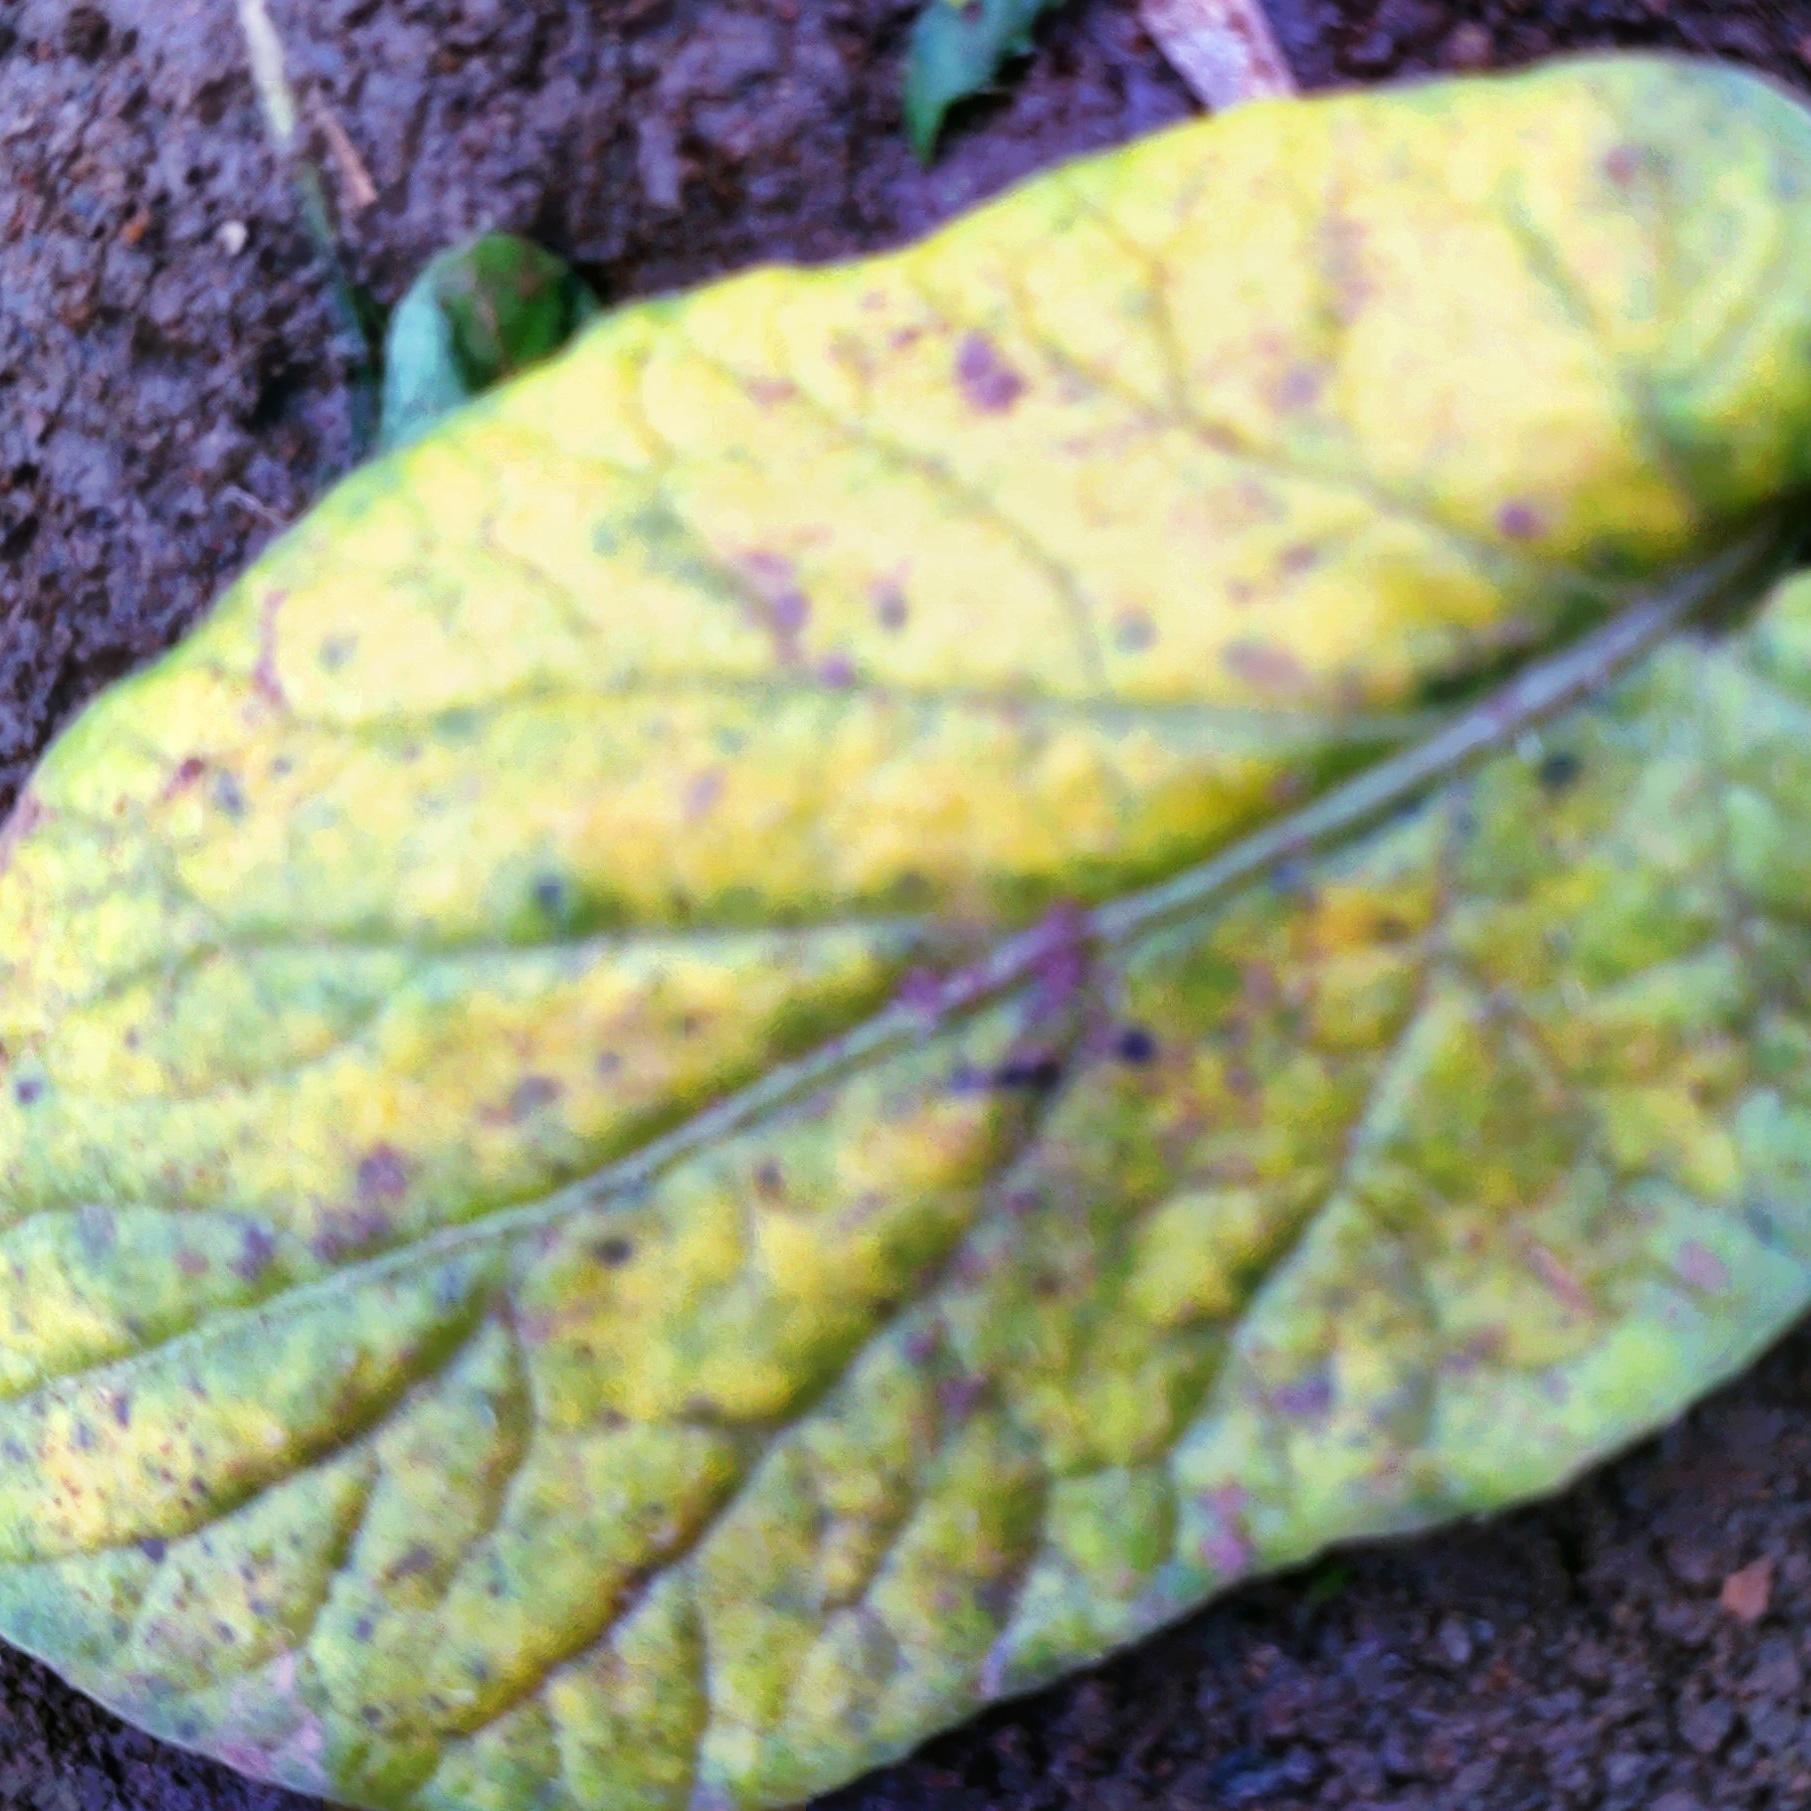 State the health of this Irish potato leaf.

late blight
